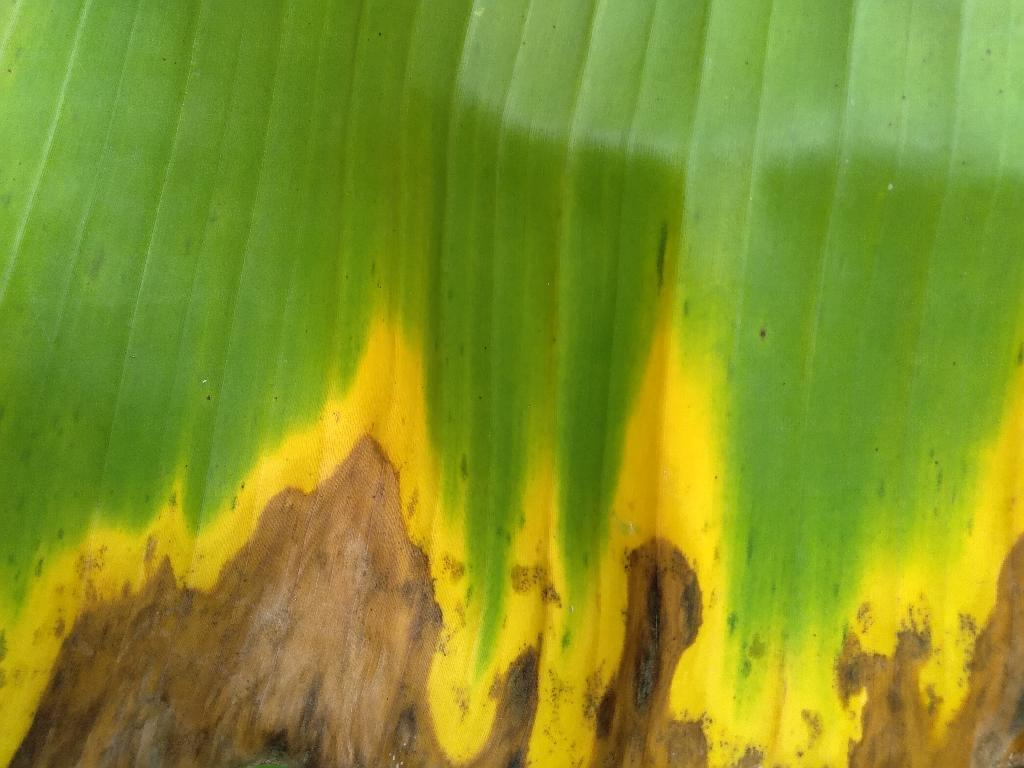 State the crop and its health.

banana, black sigatoka
